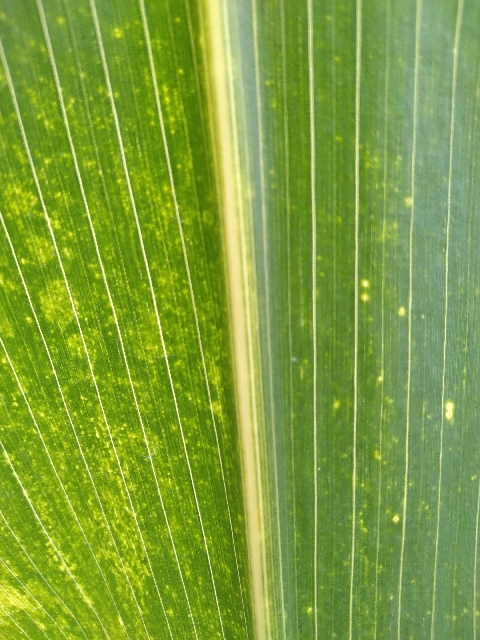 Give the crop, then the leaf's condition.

maize, maize lethal necrosis
